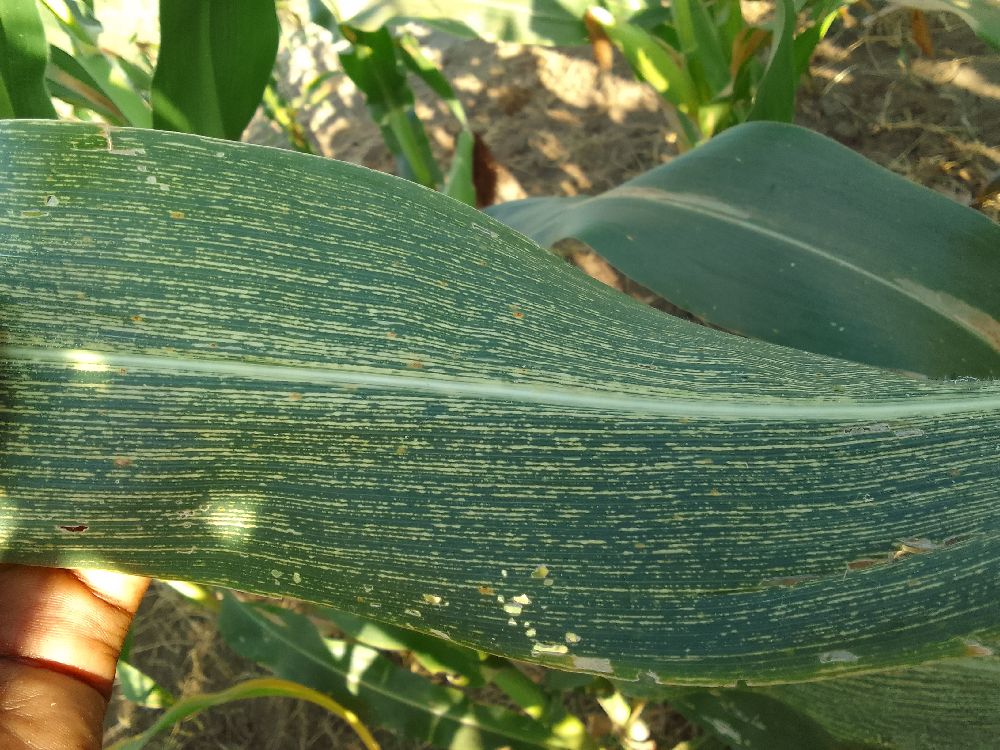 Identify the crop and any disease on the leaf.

maize, maize streak virus
